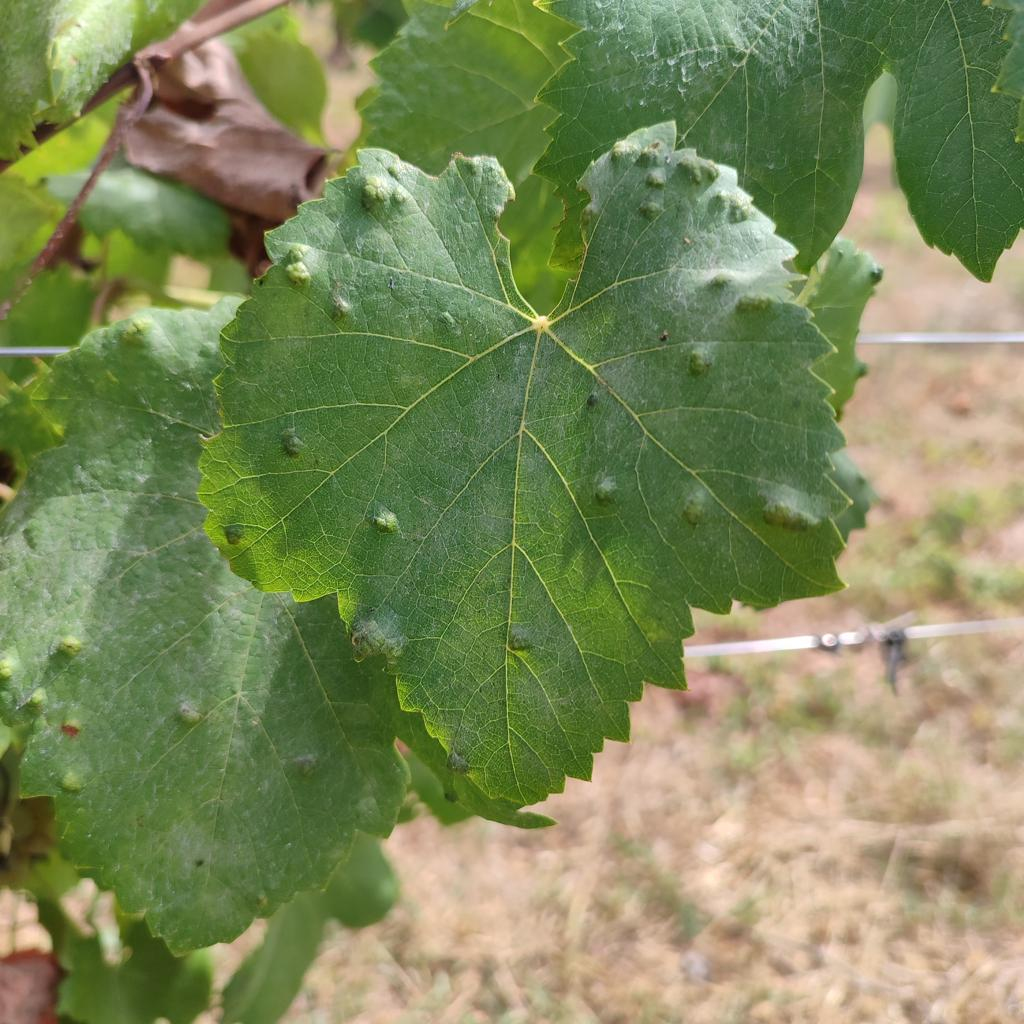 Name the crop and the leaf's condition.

grapevine, erineum mite
